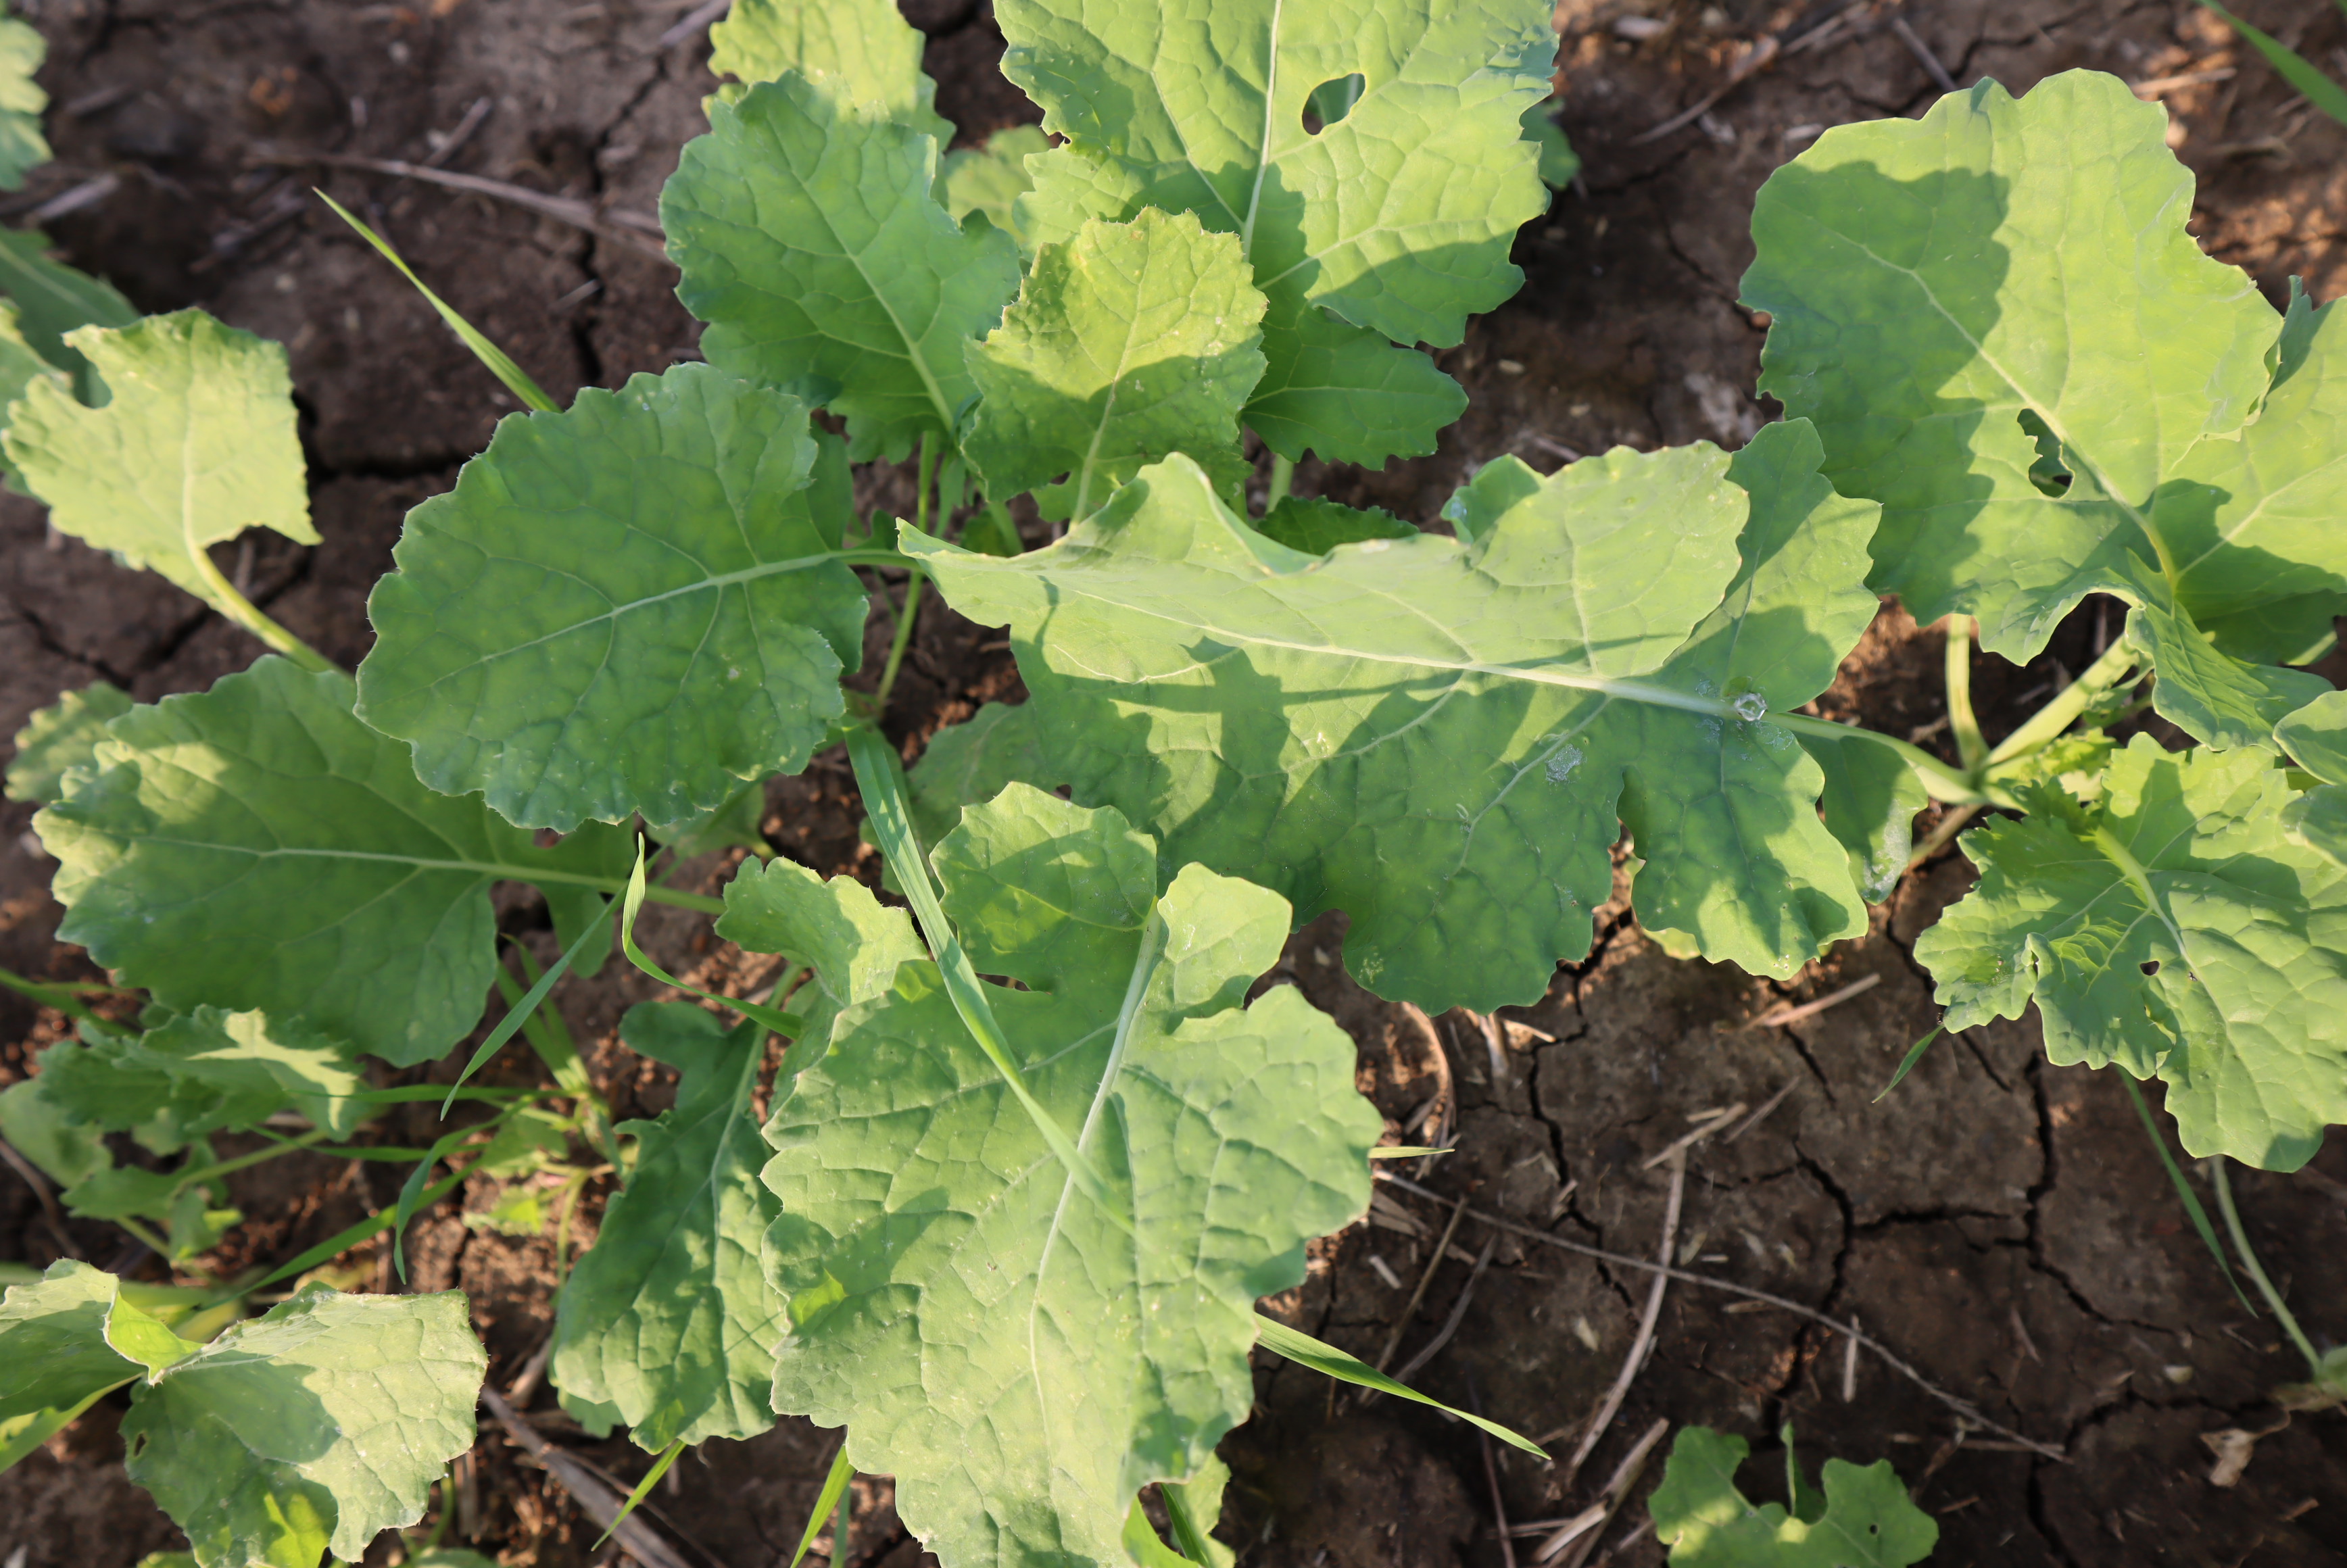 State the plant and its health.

cauliflower, phytophagous
